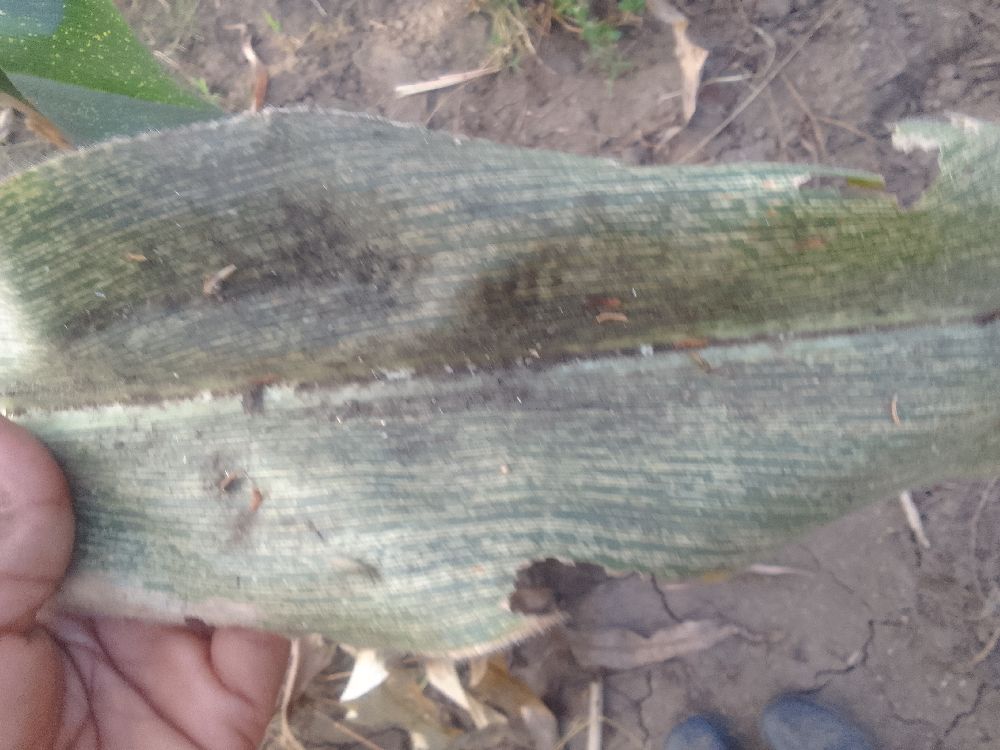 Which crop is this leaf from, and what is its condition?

maize, maize streak virus
